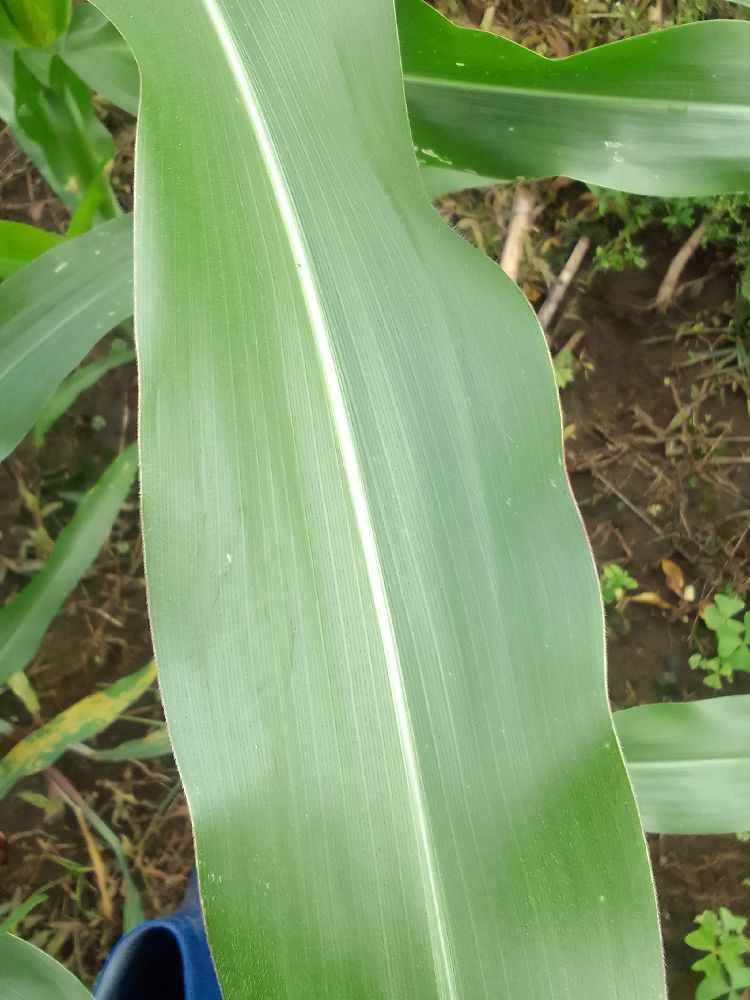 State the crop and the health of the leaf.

maize, healthy
